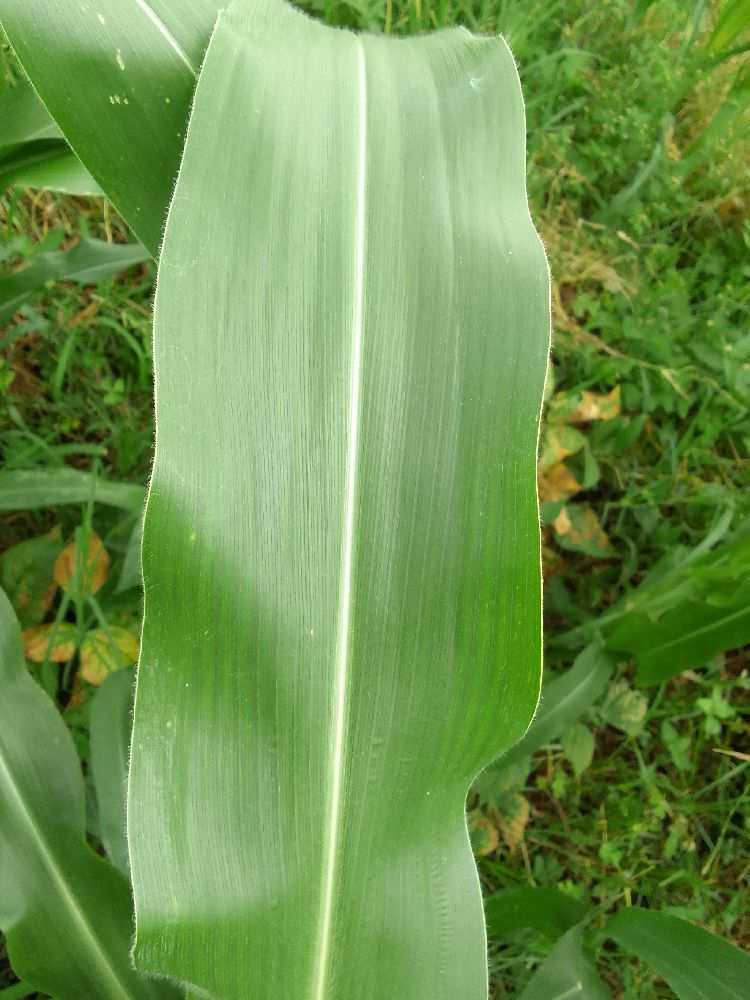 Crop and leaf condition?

maize, healthy
